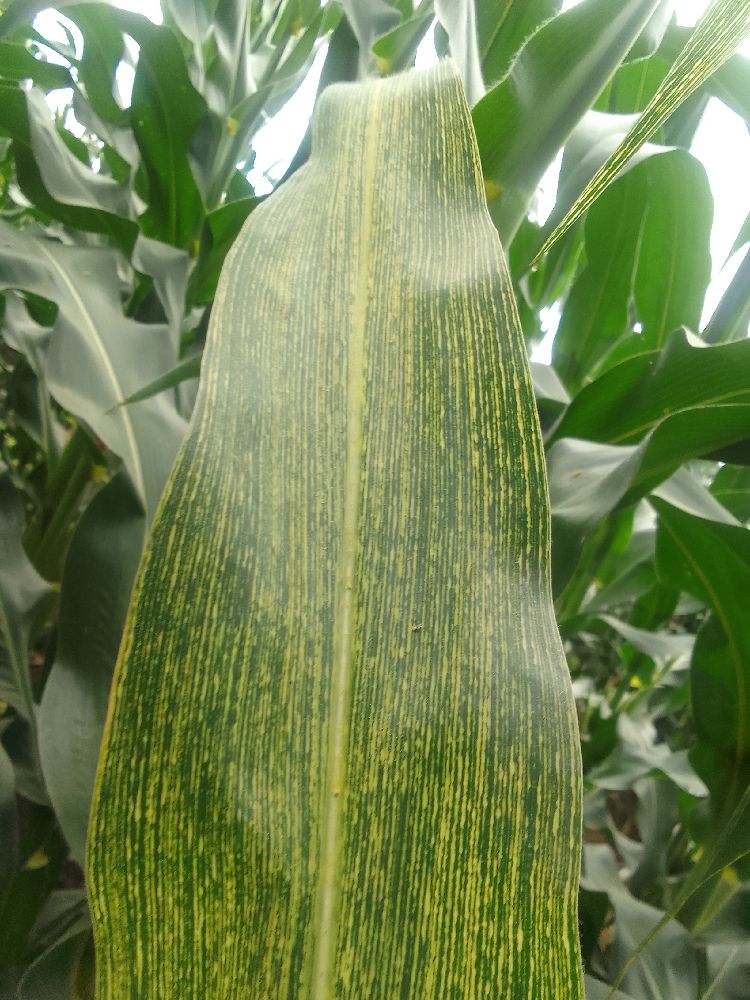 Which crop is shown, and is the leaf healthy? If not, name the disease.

maize, maize streak virus
